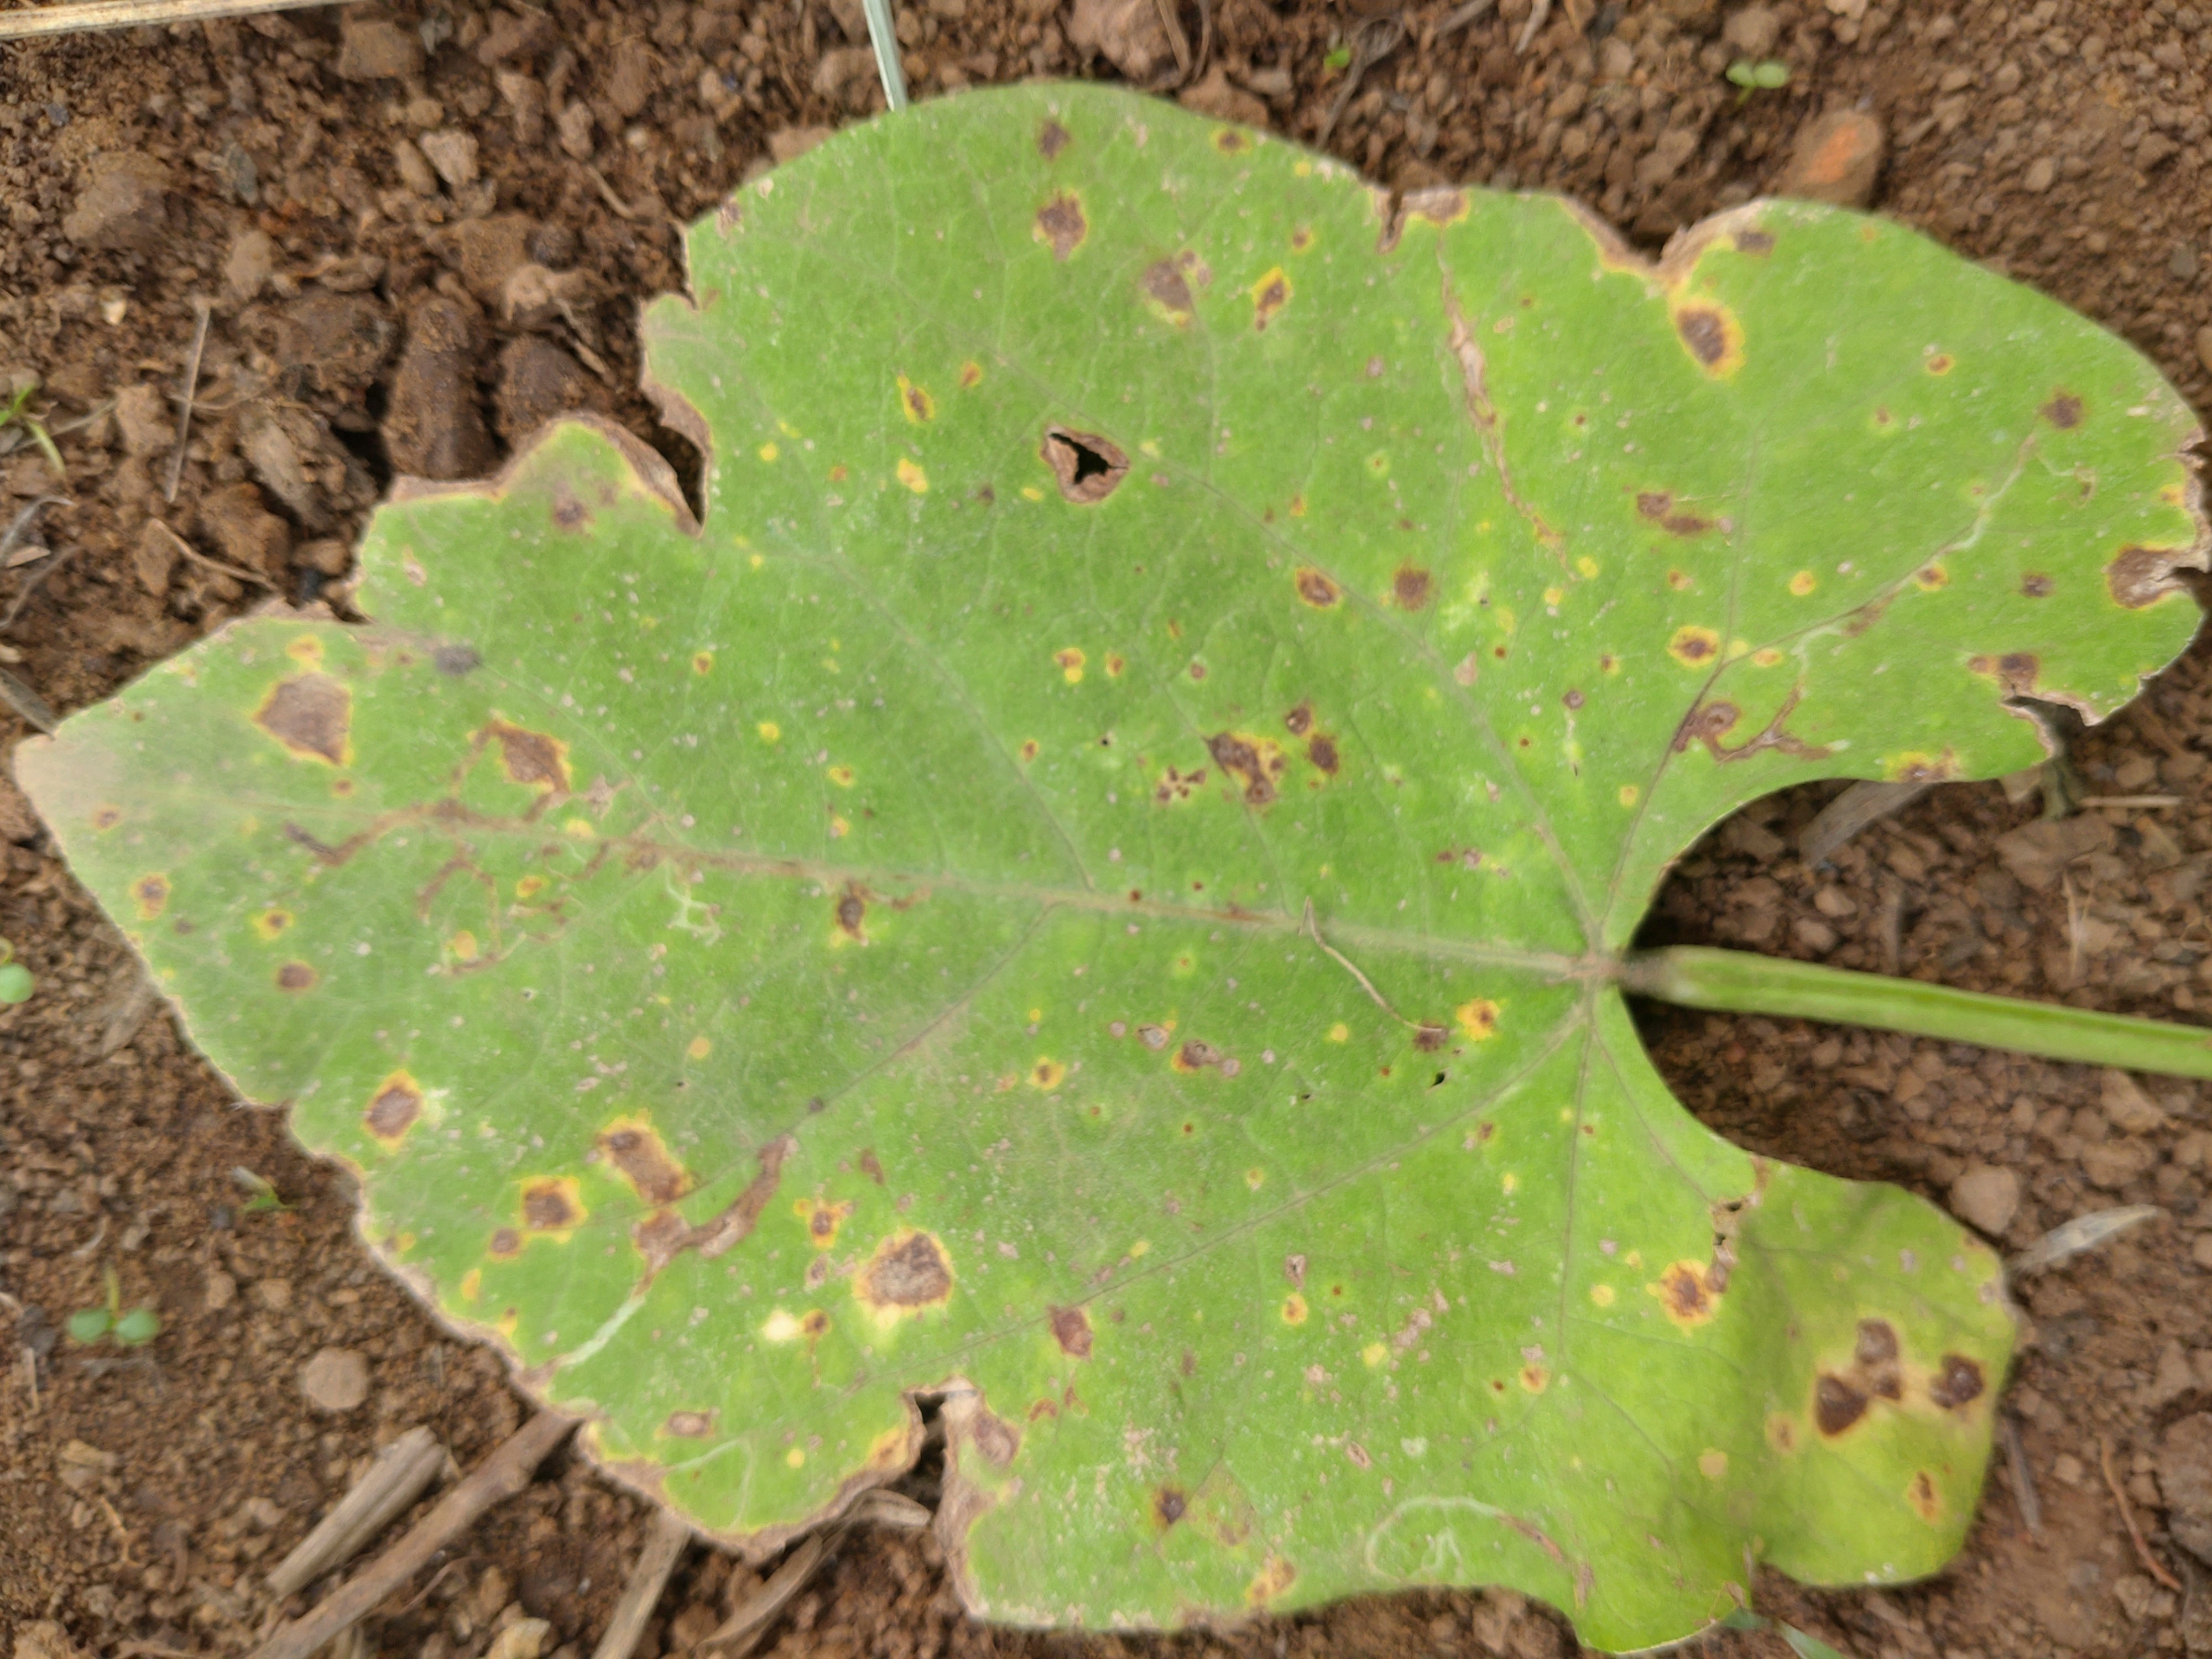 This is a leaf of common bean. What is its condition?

rust
